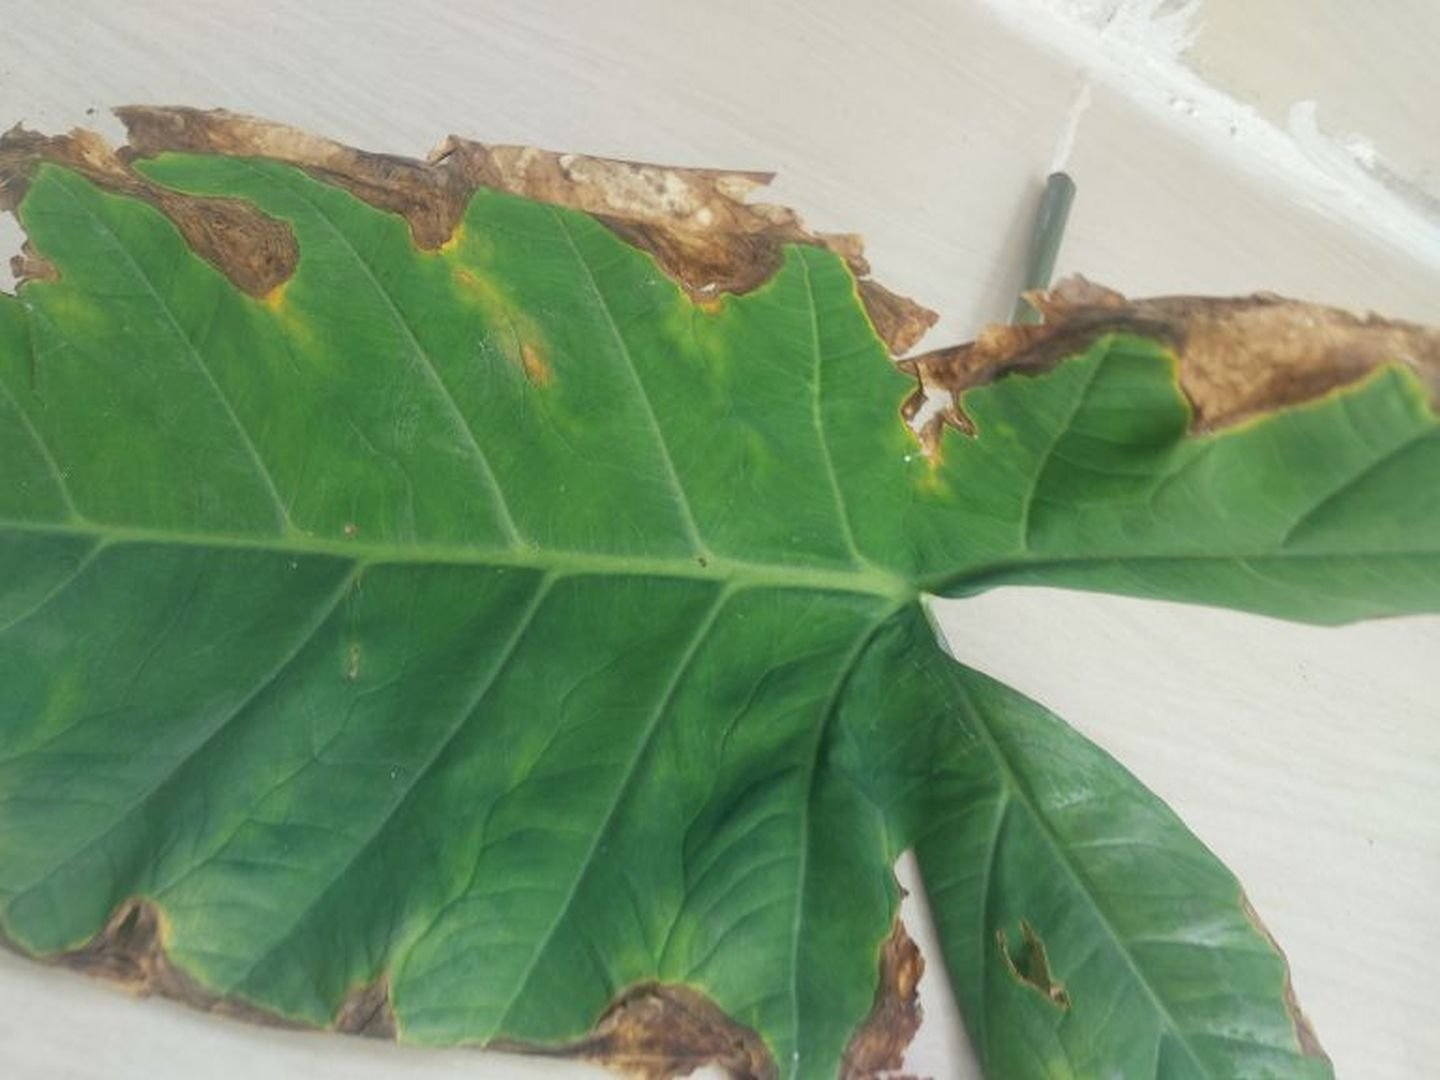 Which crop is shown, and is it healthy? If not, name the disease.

taro, leaf blight
